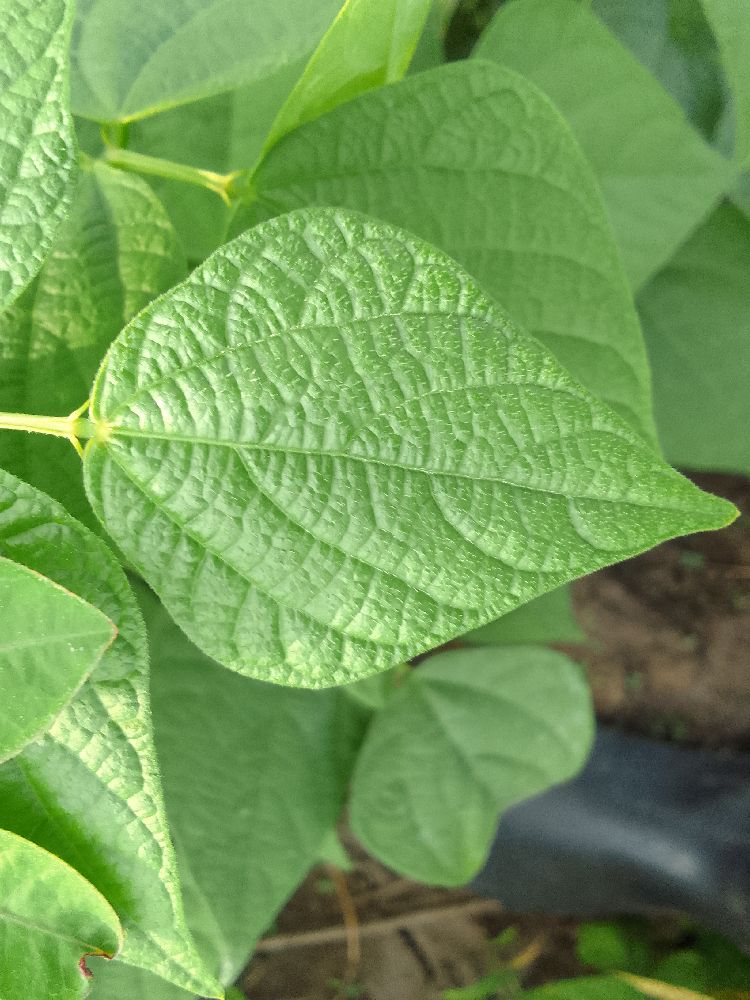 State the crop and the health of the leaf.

common bean, healthy
